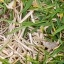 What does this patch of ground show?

grass
